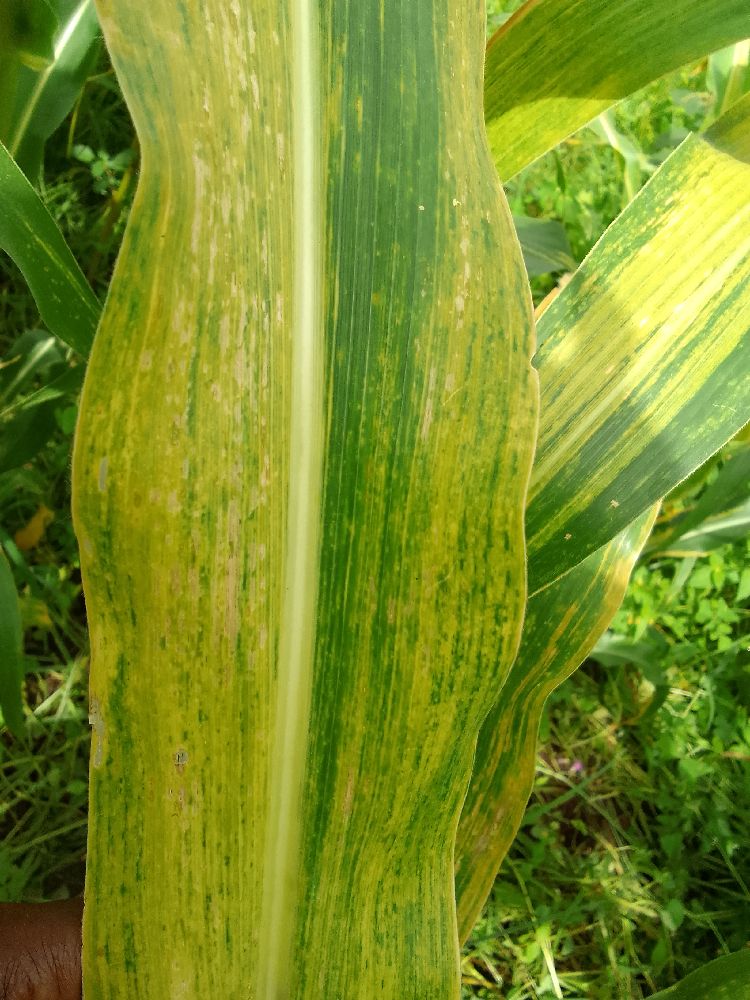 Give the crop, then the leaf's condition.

maize, maize lethal necrosis
